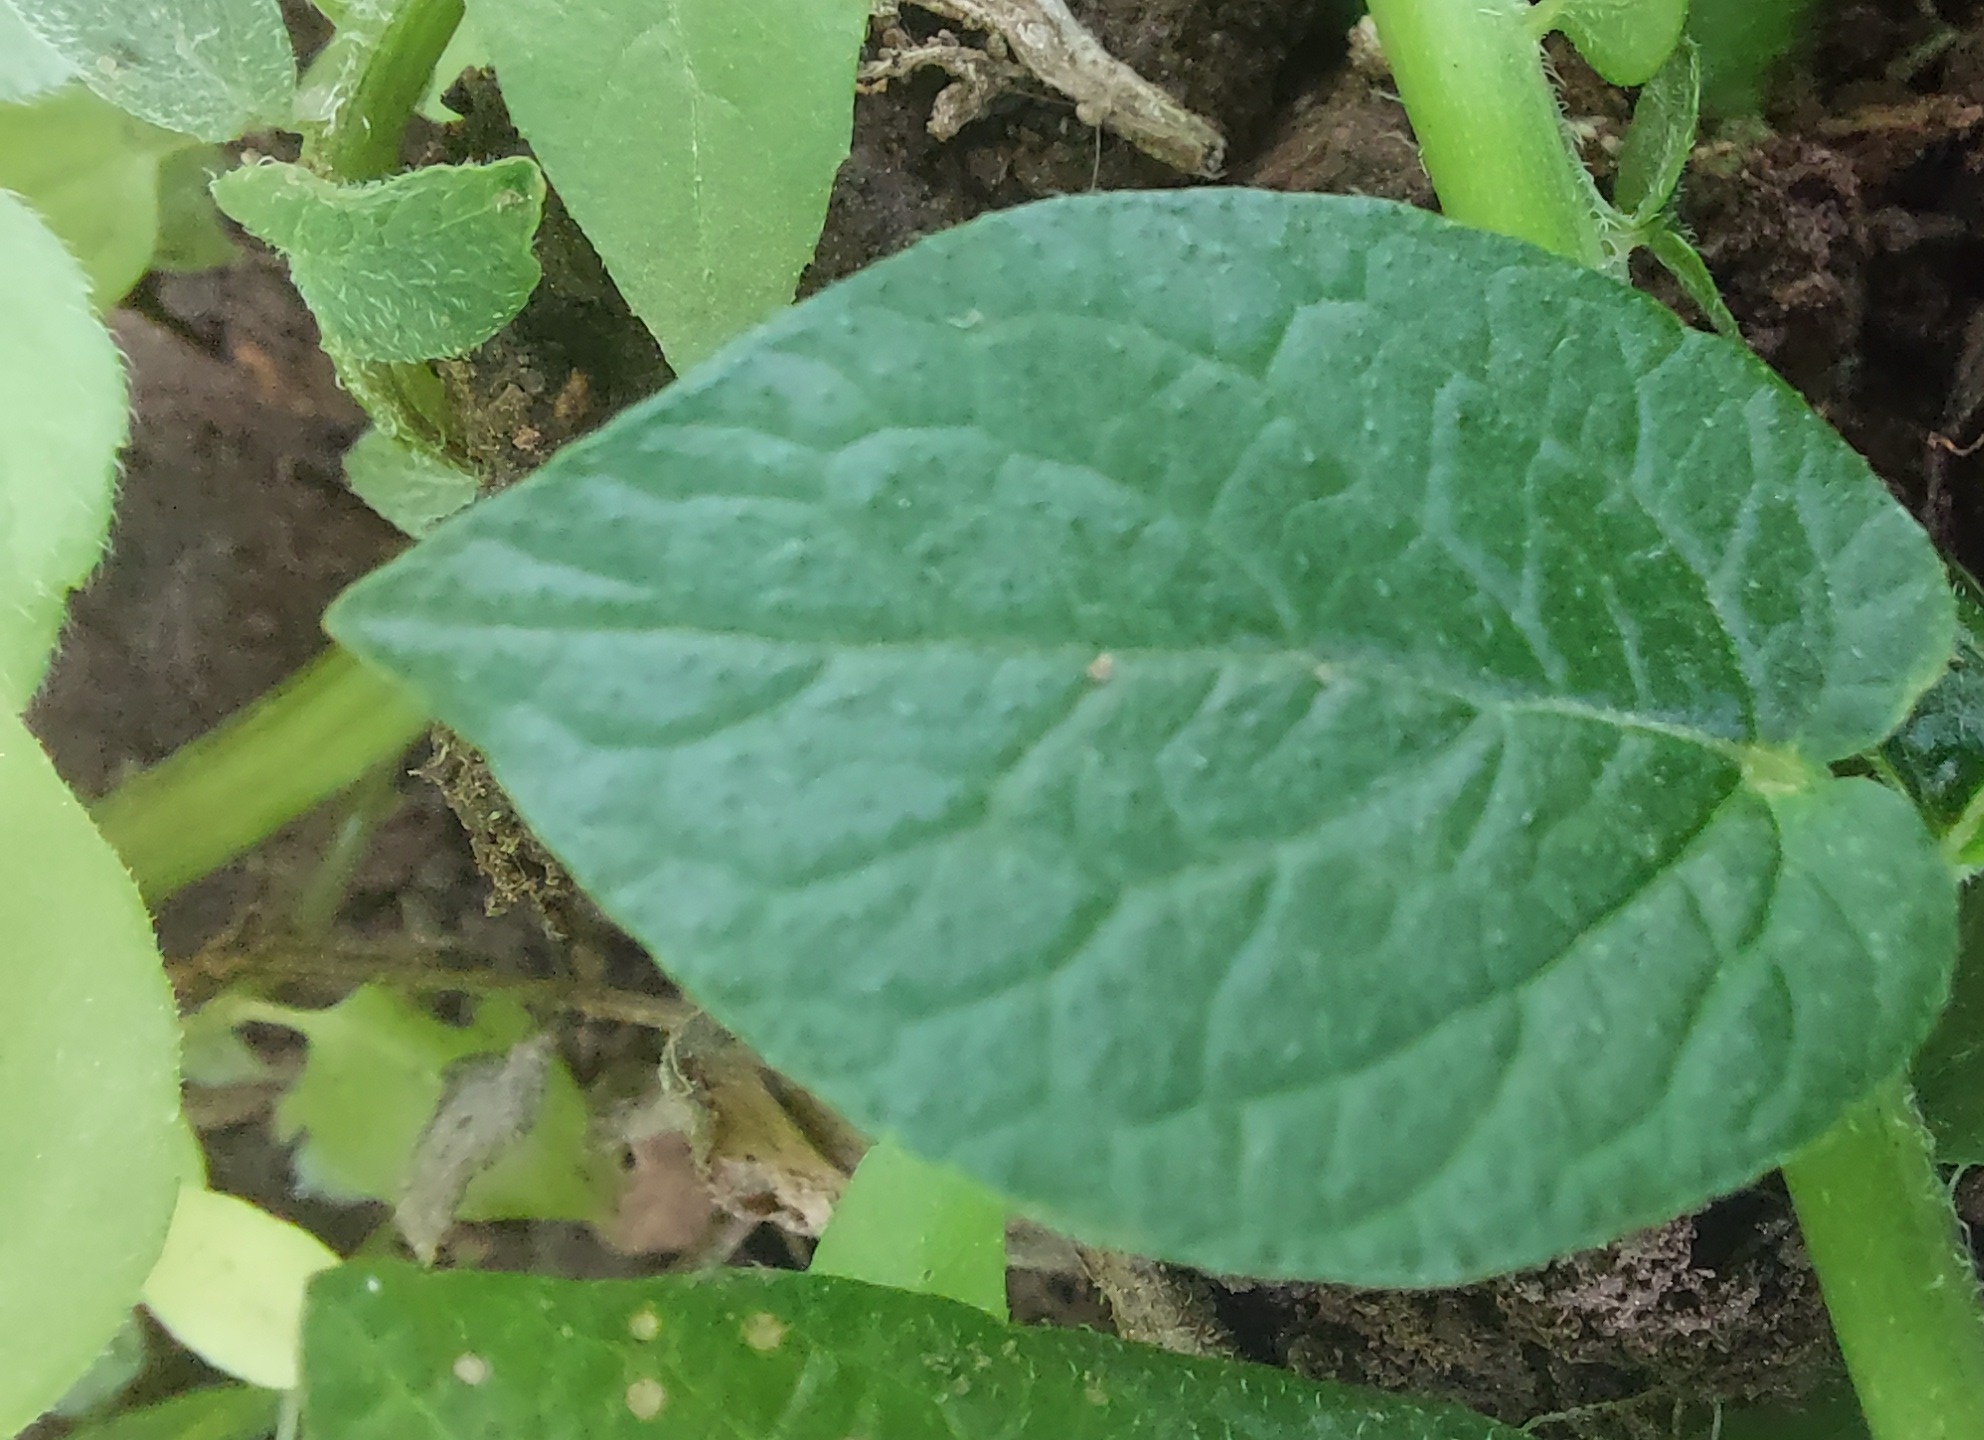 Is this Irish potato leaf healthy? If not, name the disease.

healthy
